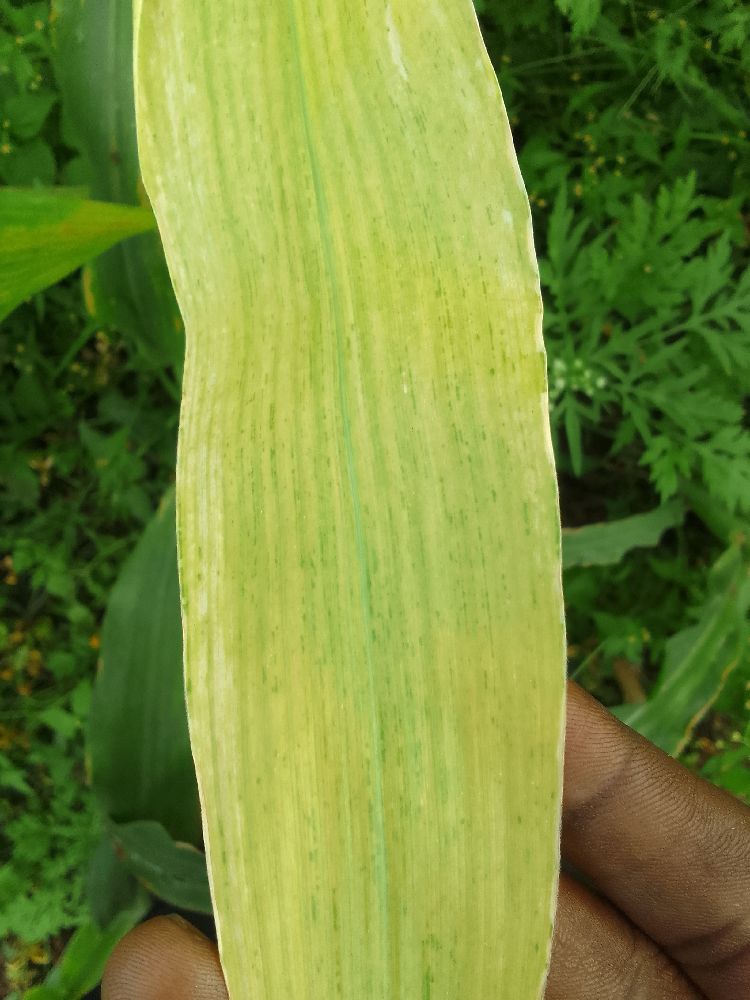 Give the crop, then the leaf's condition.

maize, maize lethal necrosis
